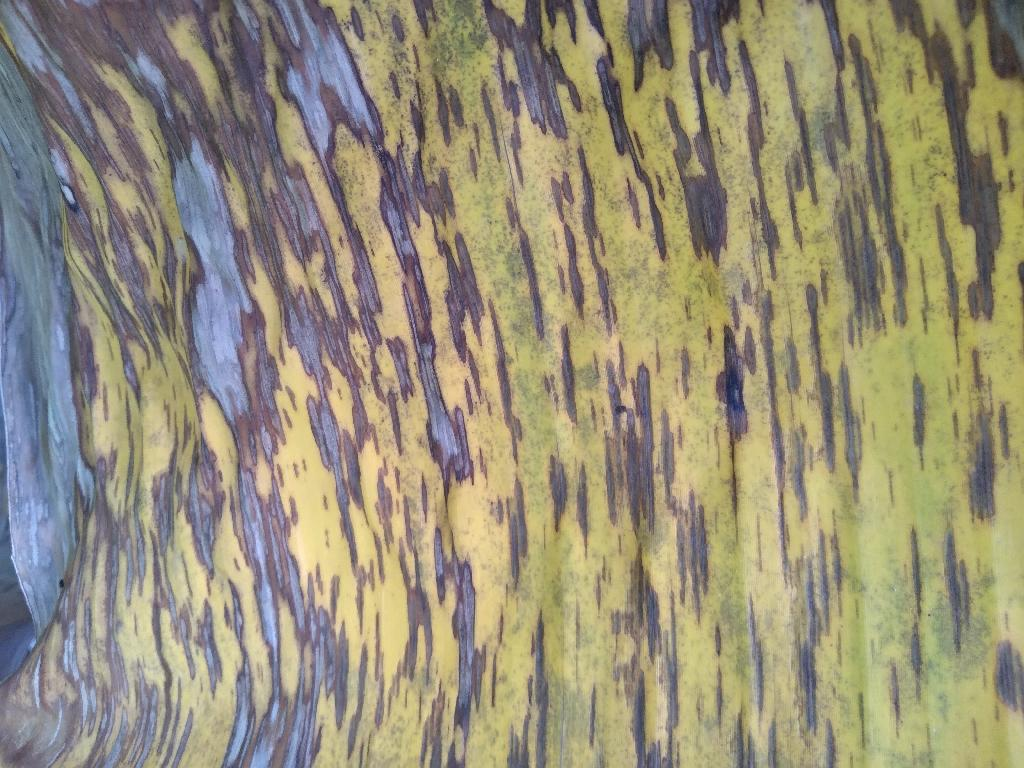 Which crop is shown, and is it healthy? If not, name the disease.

banana, black sigatoka
